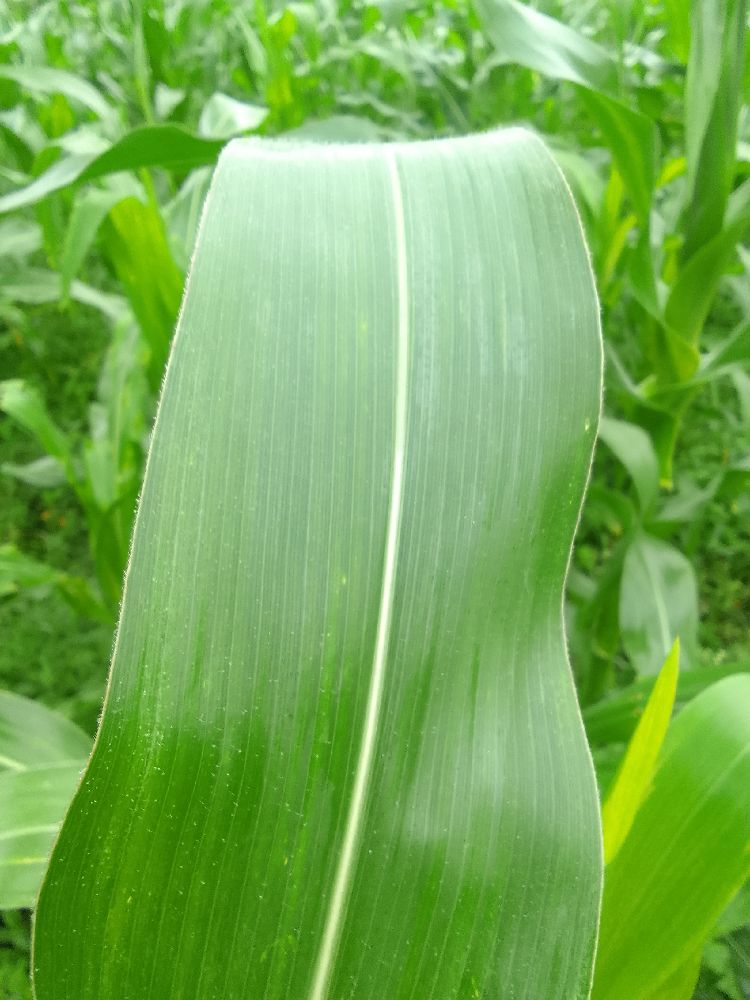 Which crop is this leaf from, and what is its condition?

maize, healthy
